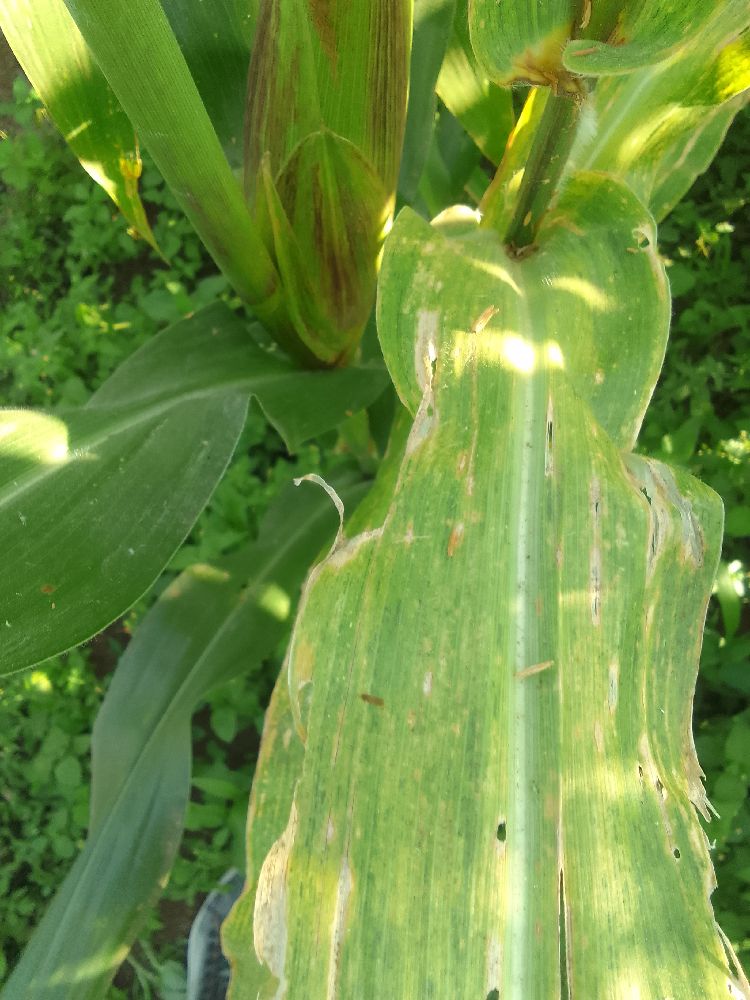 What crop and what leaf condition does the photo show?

maize, maize lethal necrosis
